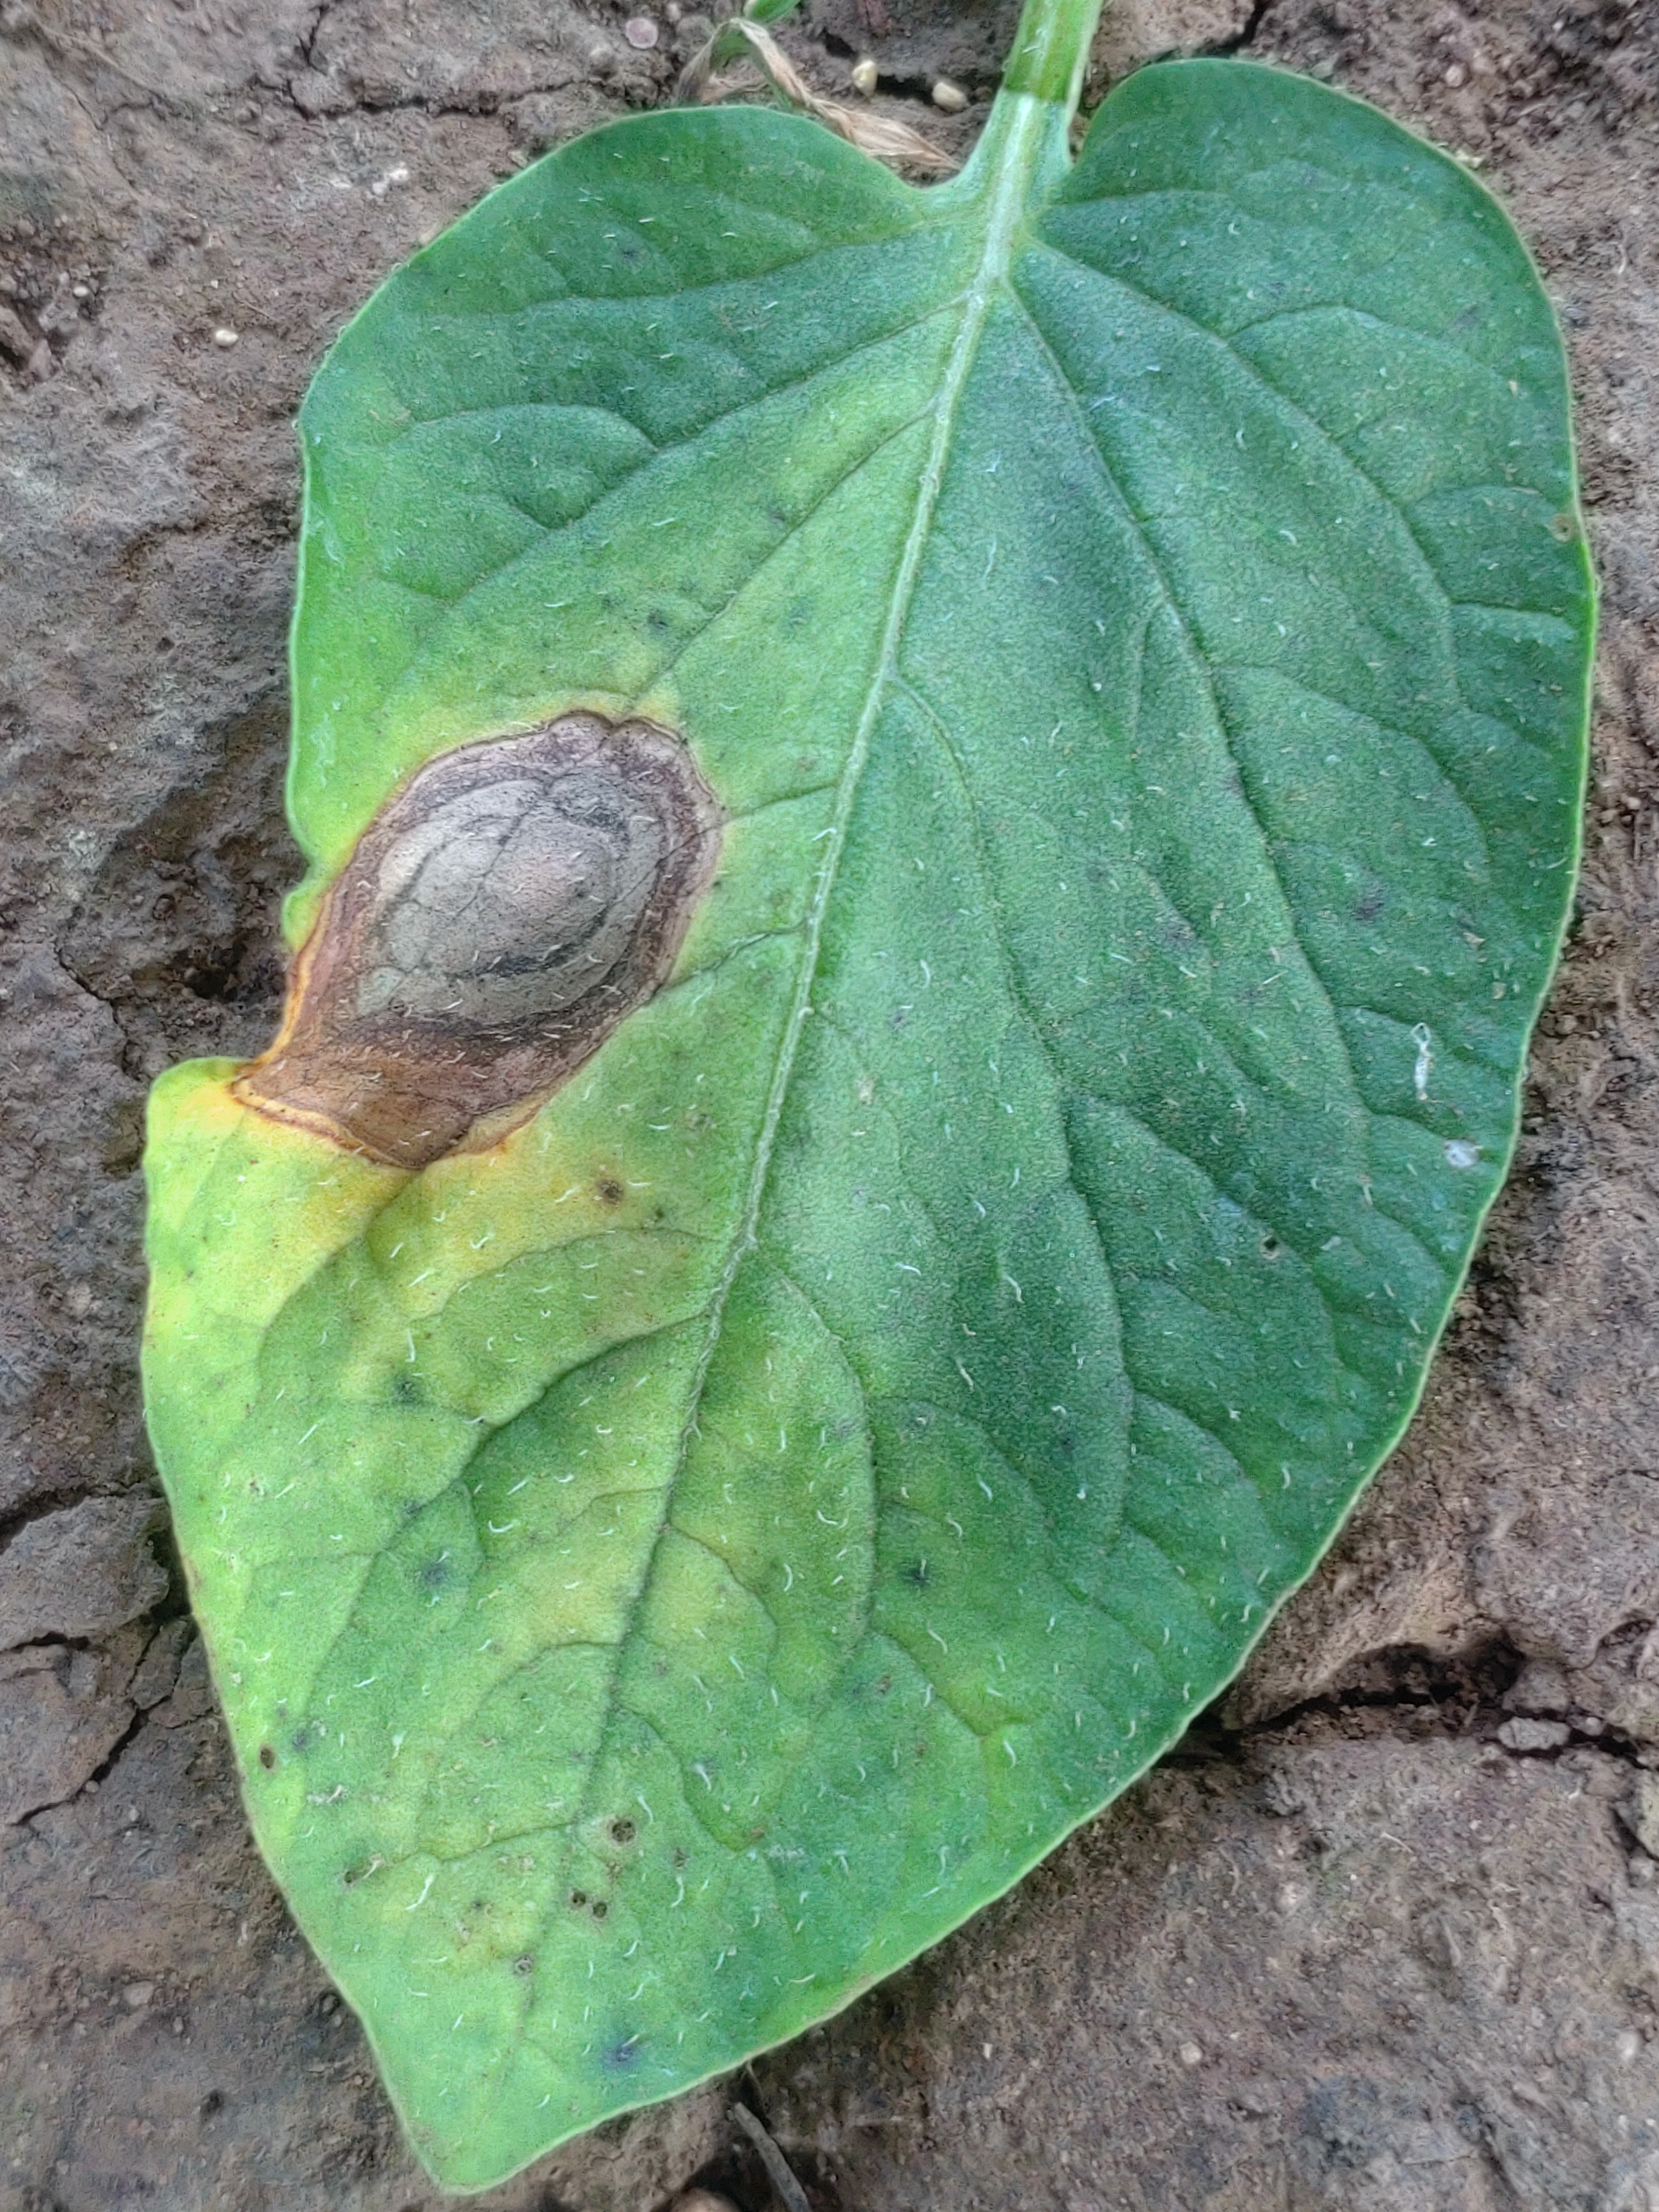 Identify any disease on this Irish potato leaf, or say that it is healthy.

early blight
